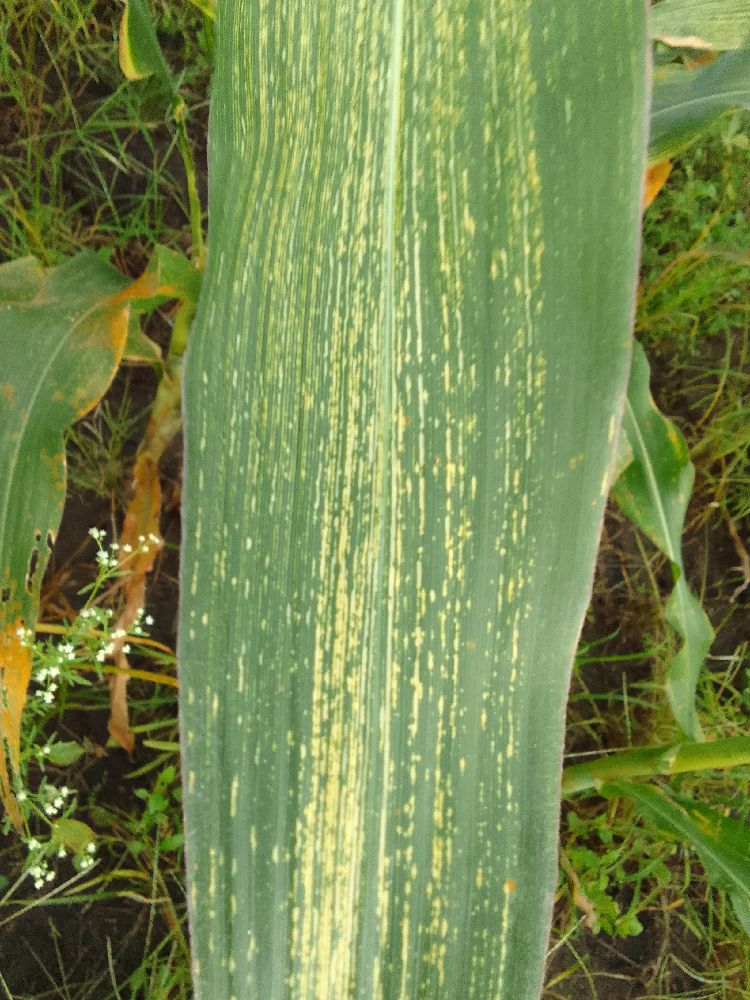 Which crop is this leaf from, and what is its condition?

maize, maize streak virus
